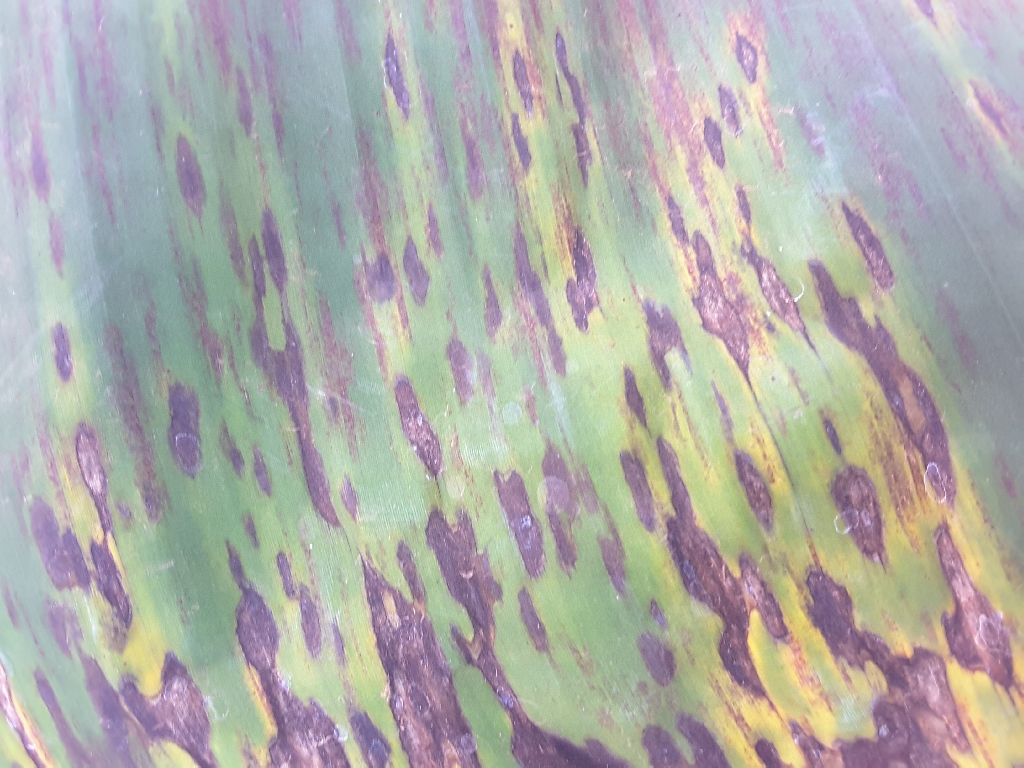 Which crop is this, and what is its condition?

banana, black sigatoka
